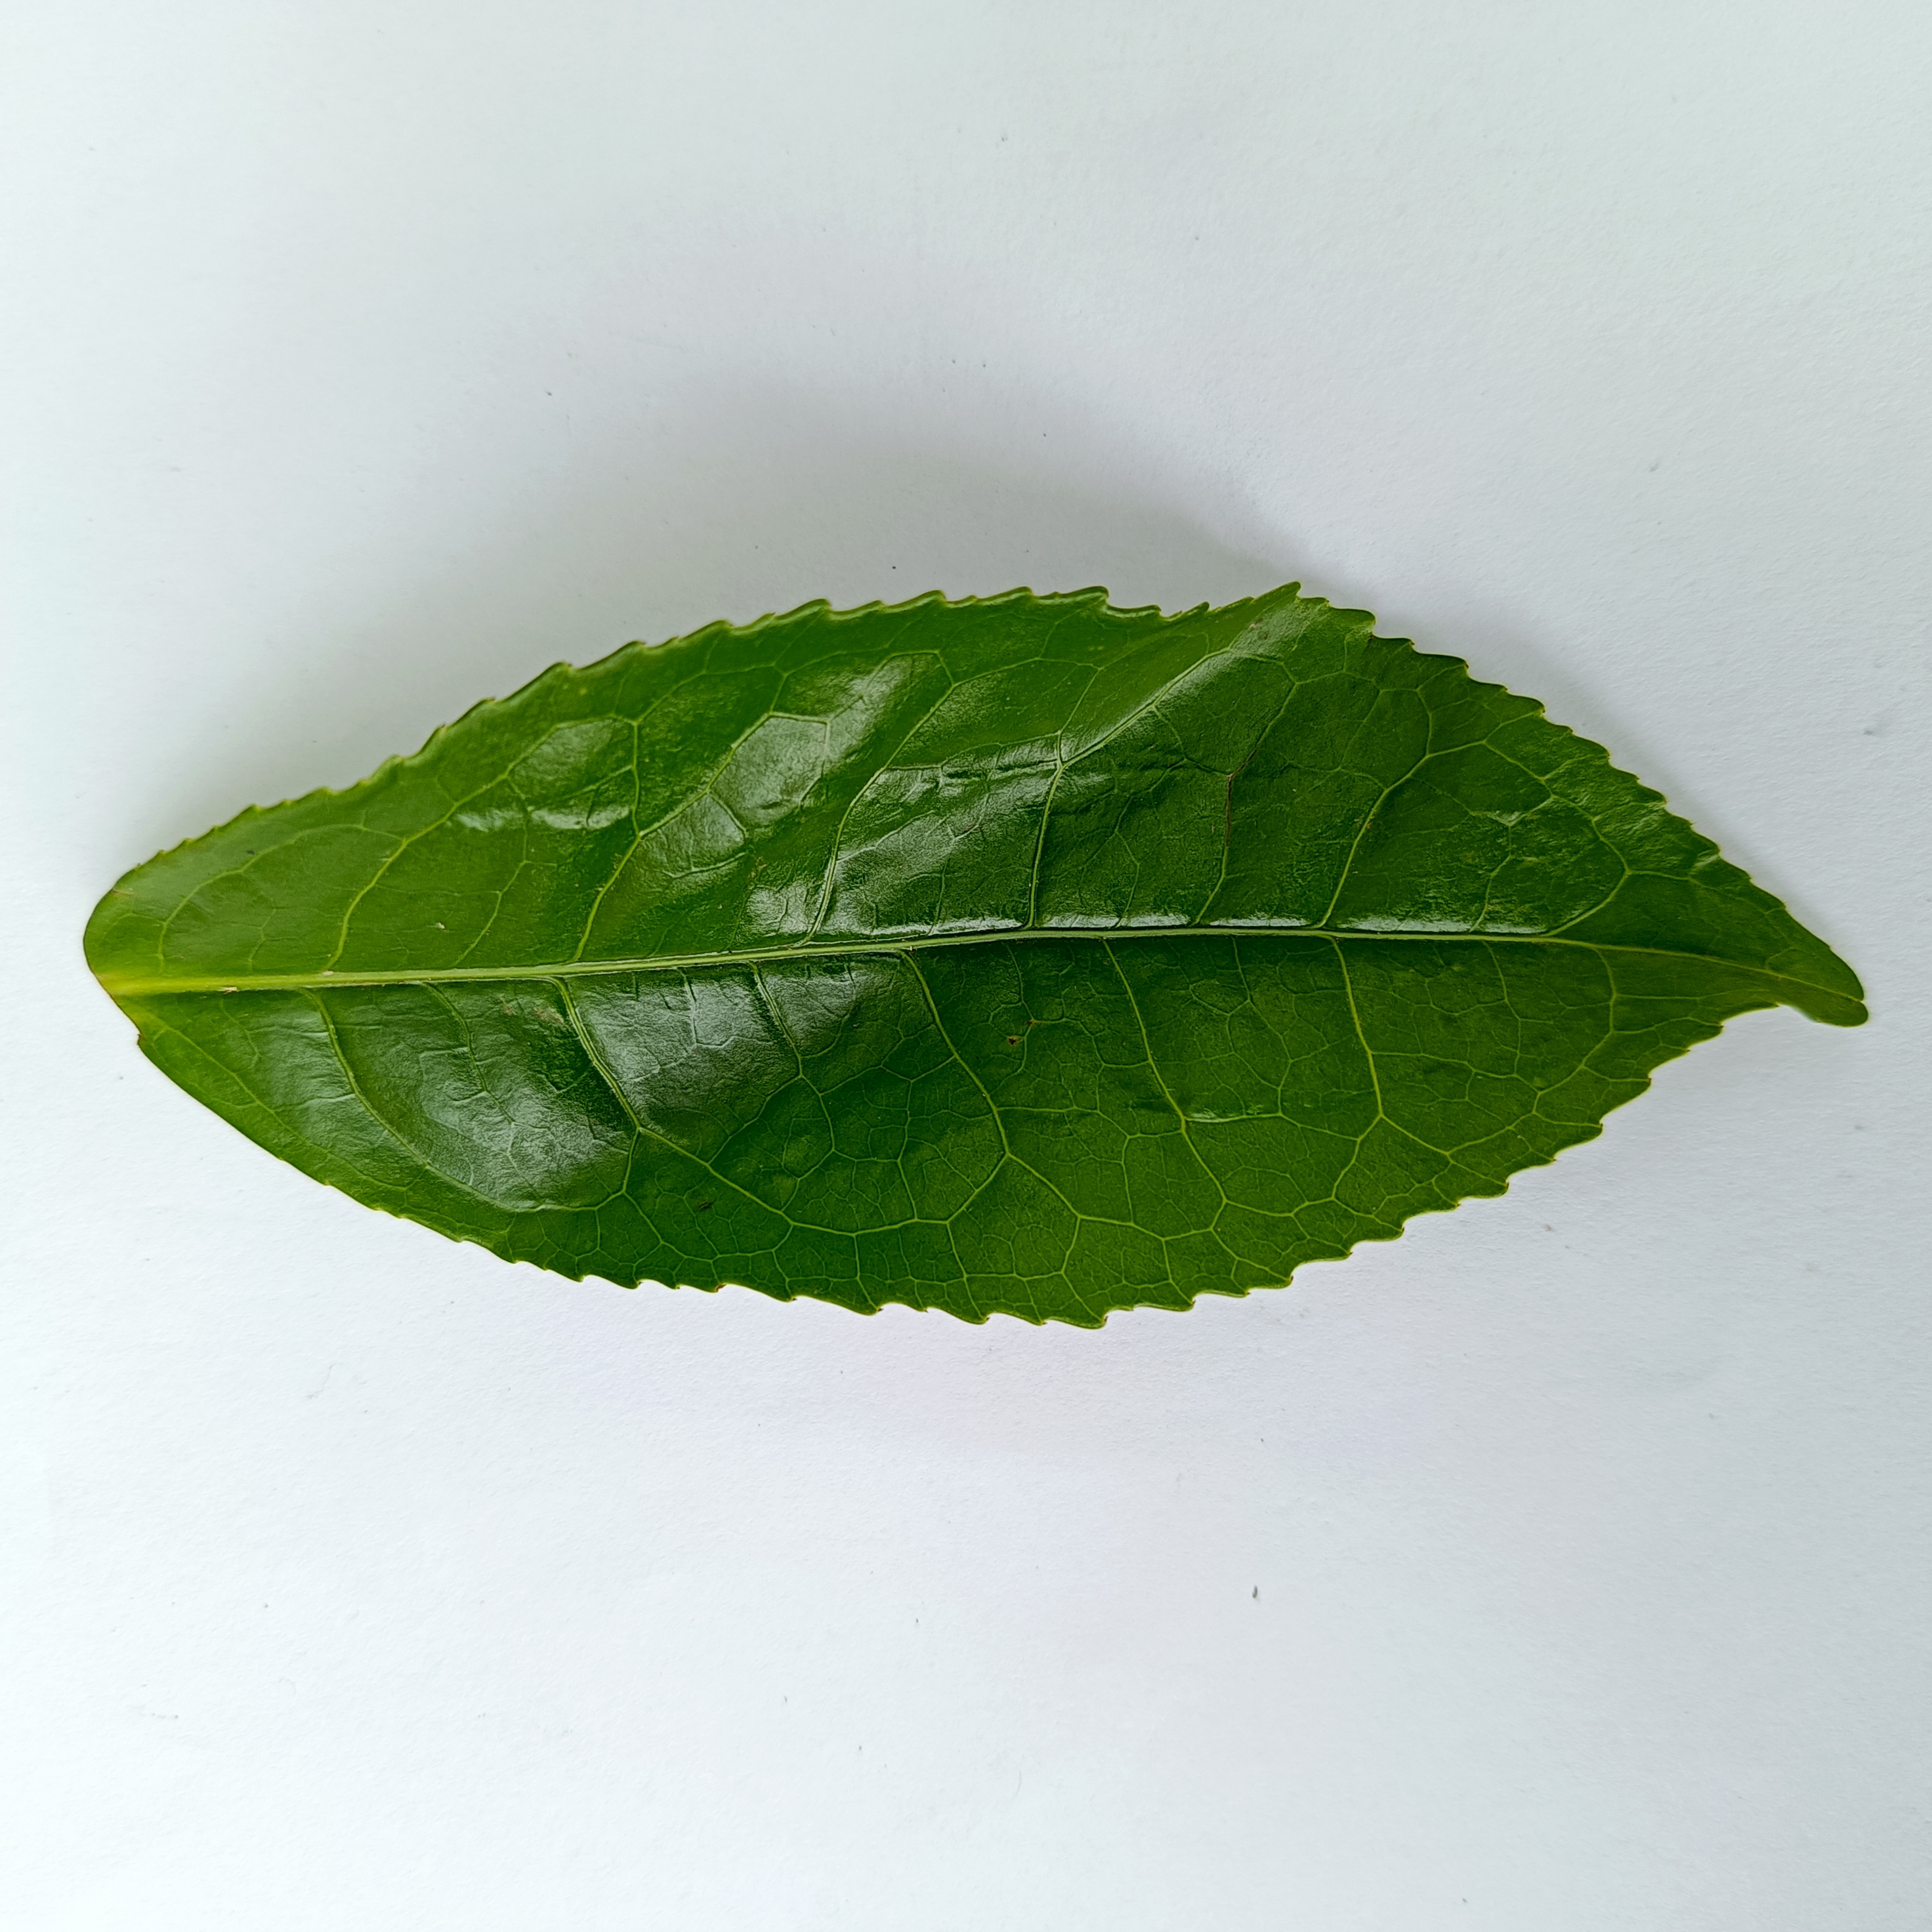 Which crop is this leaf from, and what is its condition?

tea, healthy
